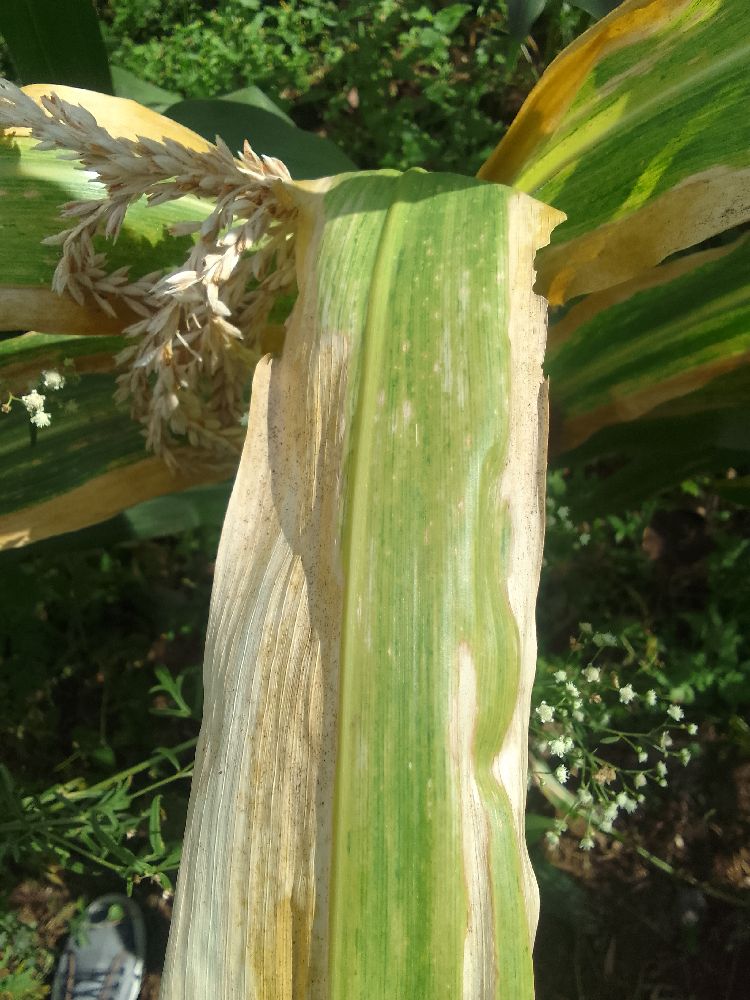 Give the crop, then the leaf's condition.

maize, maize lethal necrosis
